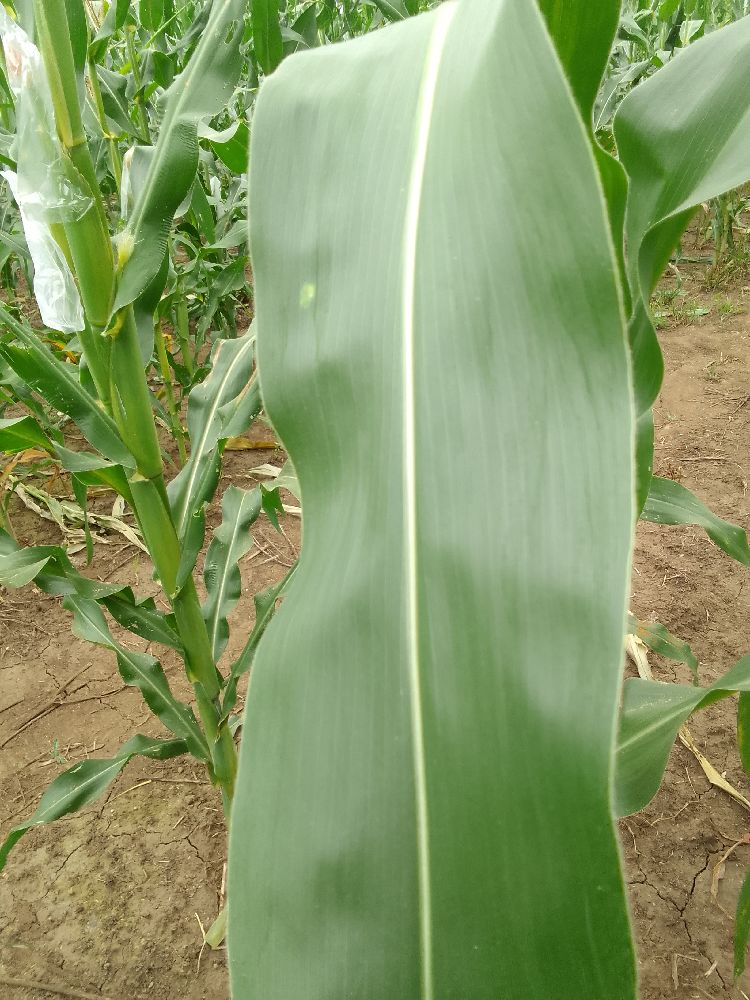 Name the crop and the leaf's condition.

maize, healthy
